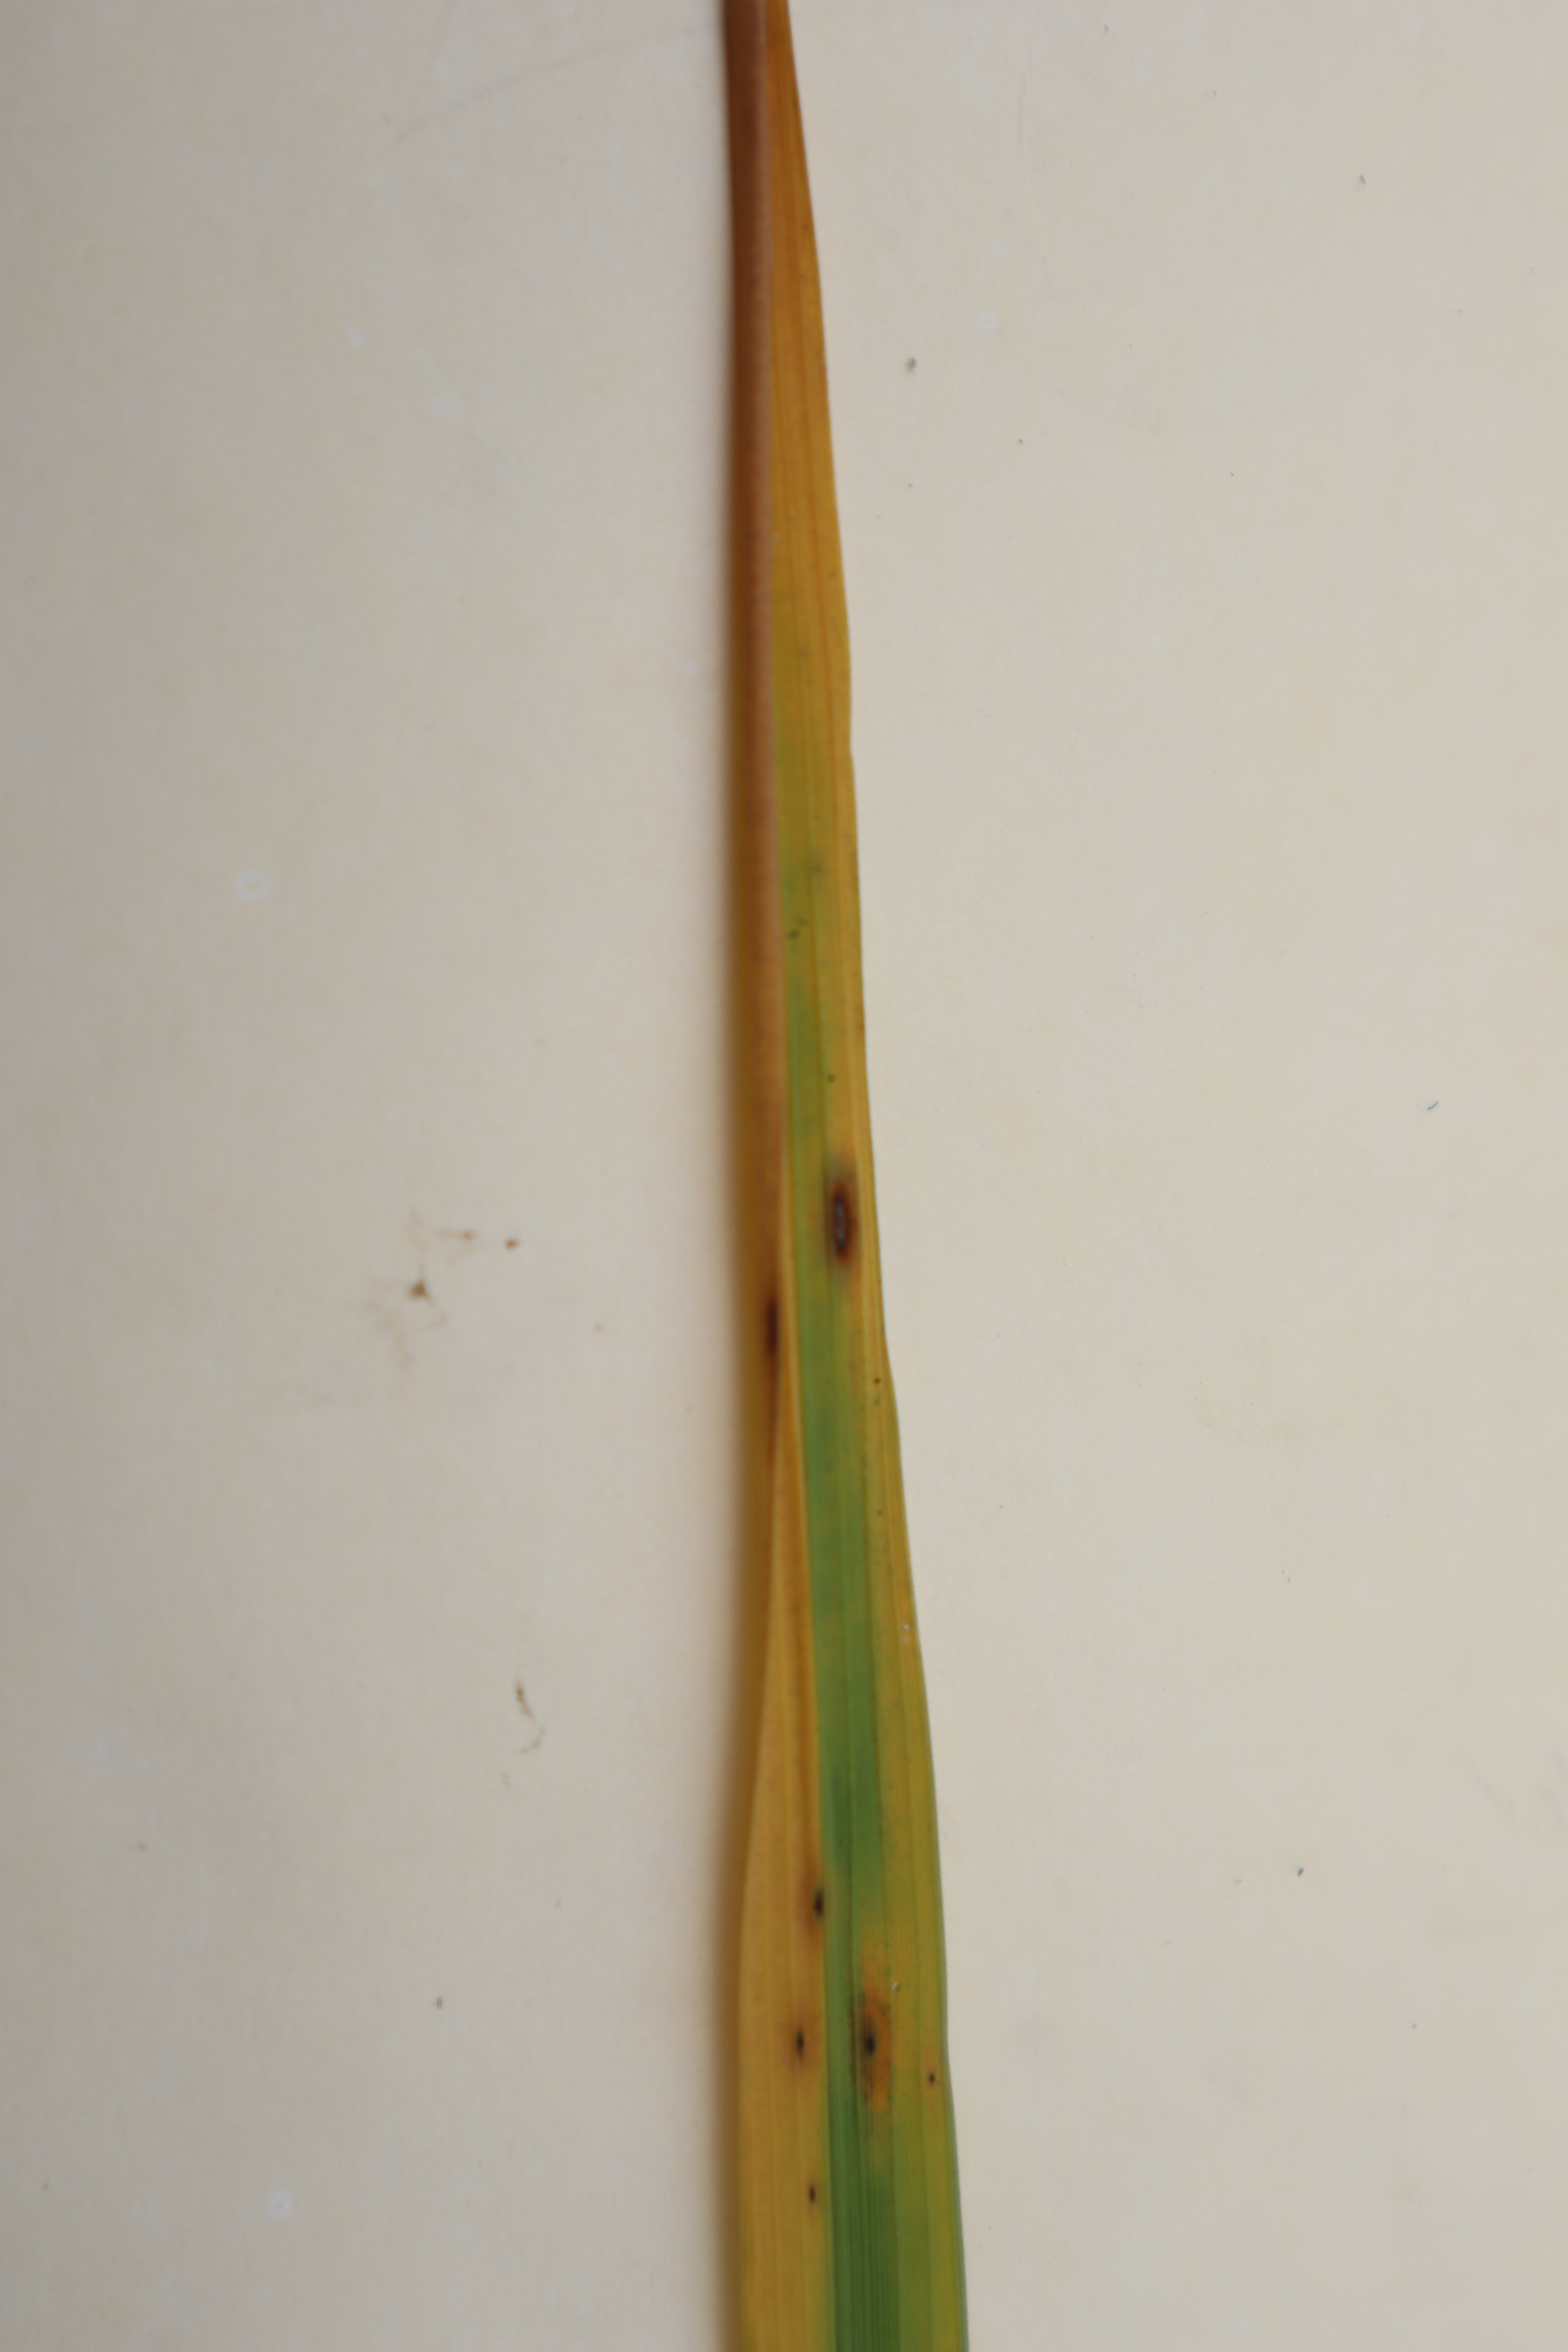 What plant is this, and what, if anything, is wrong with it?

rice, tungro virus disease
